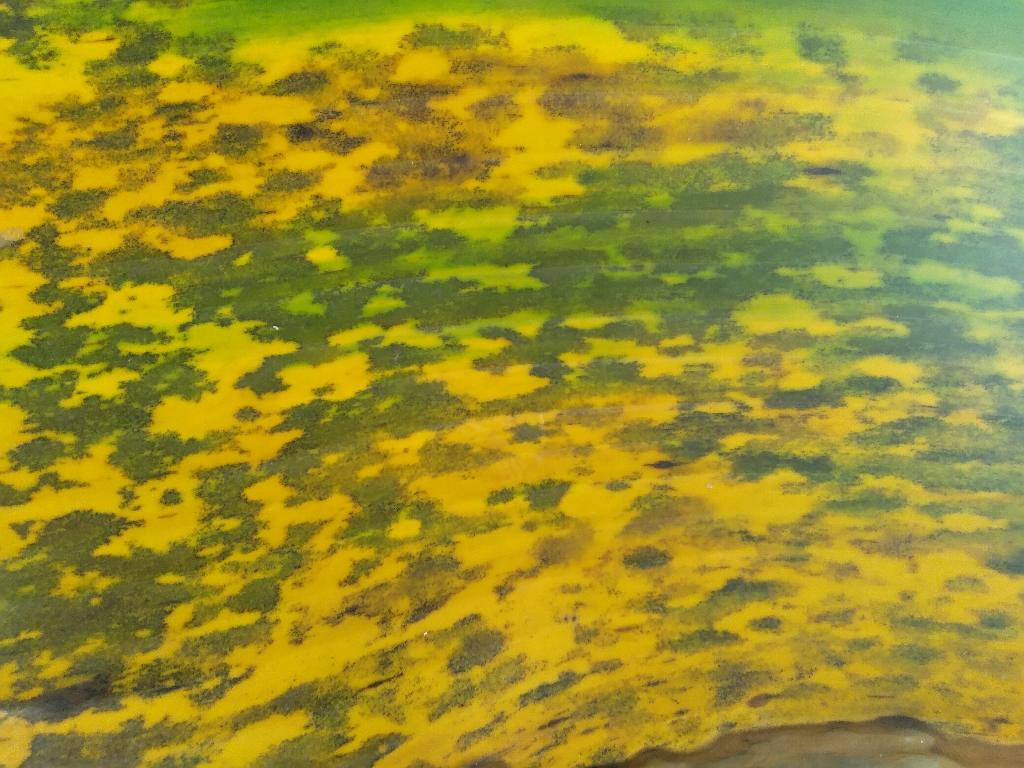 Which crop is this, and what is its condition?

banana, black sigatoka
